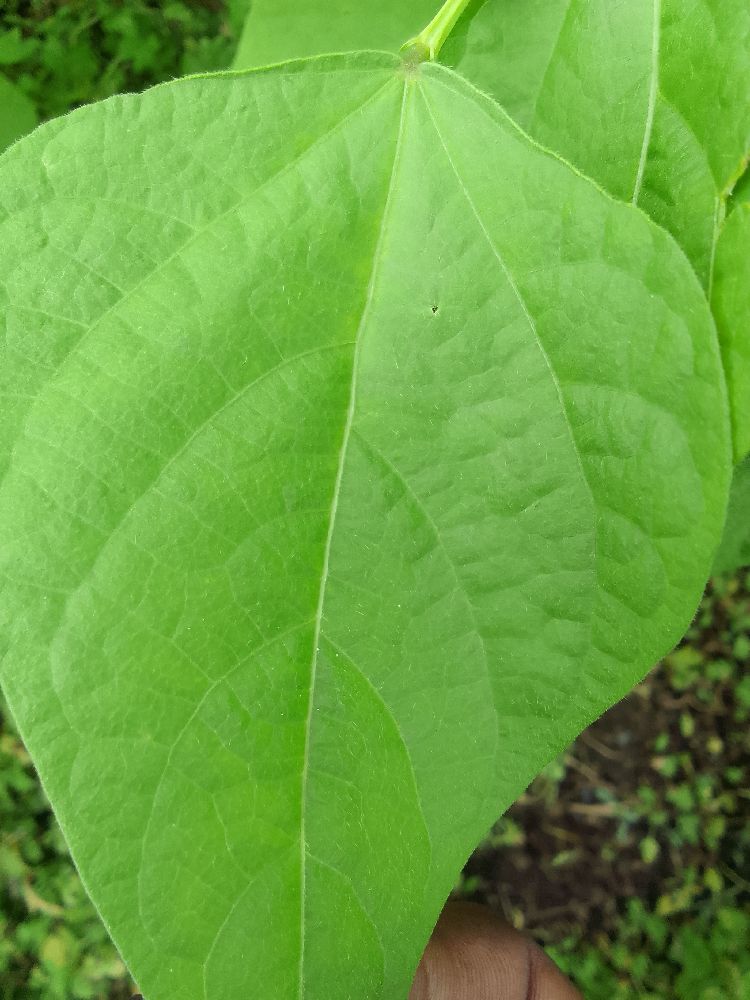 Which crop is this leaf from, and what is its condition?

common bean, healthy
